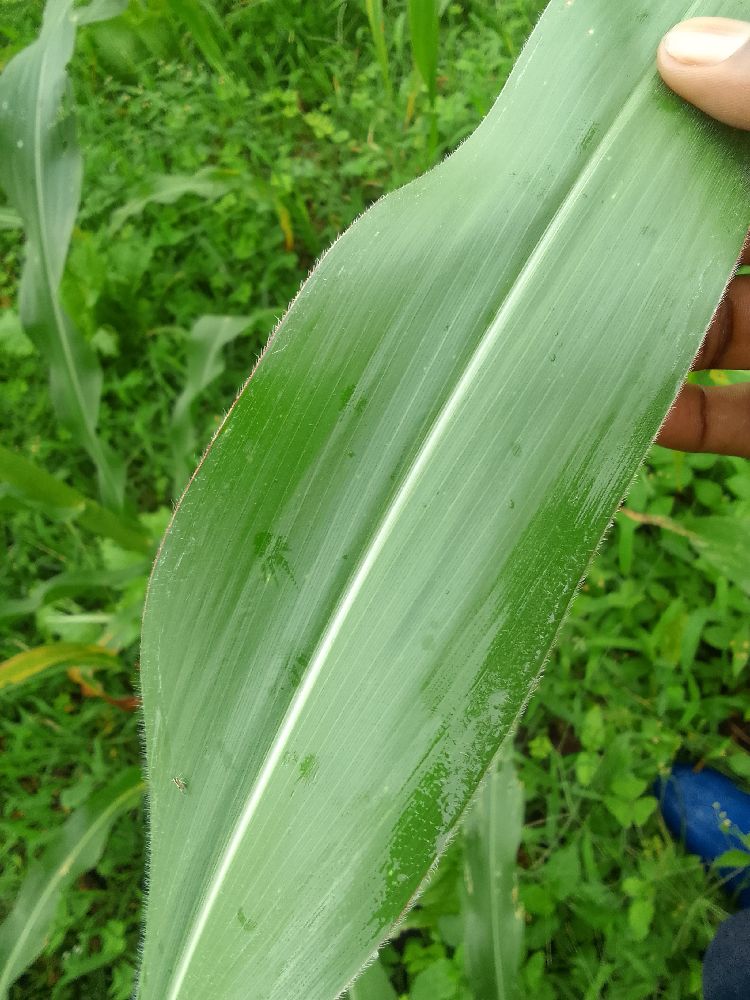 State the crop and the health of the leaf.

maize, healthy
